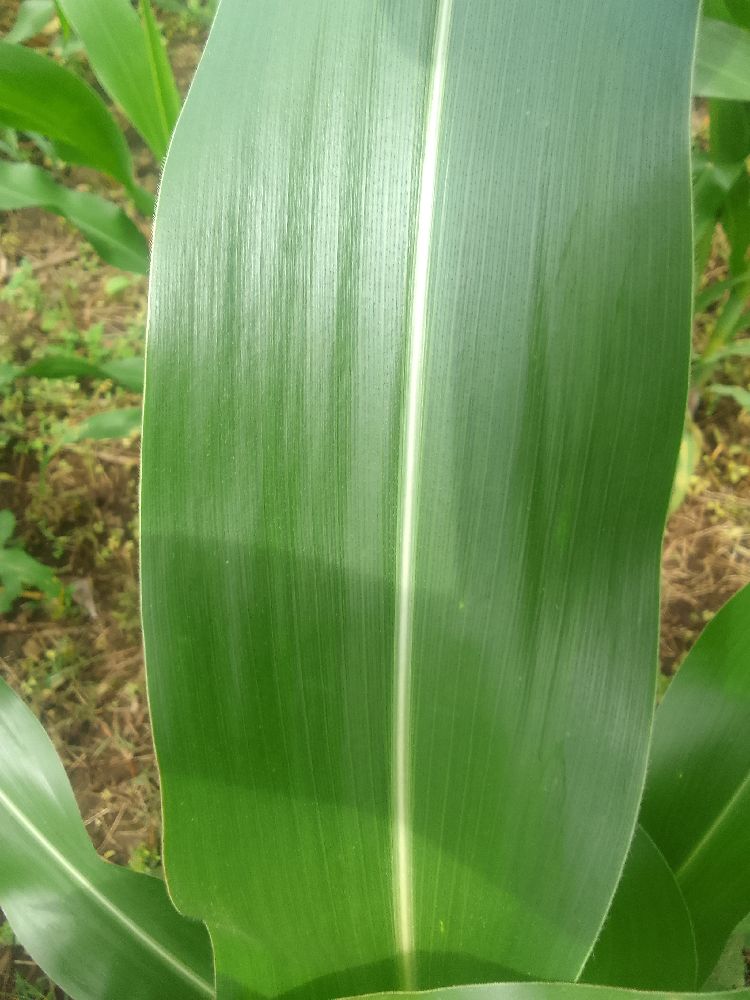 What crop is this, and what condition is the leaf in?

maize, healthy
